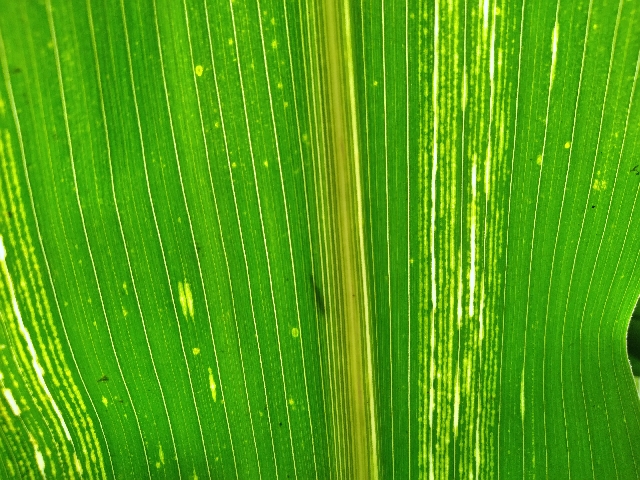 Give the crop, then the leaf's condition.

maize, maize streak virus
